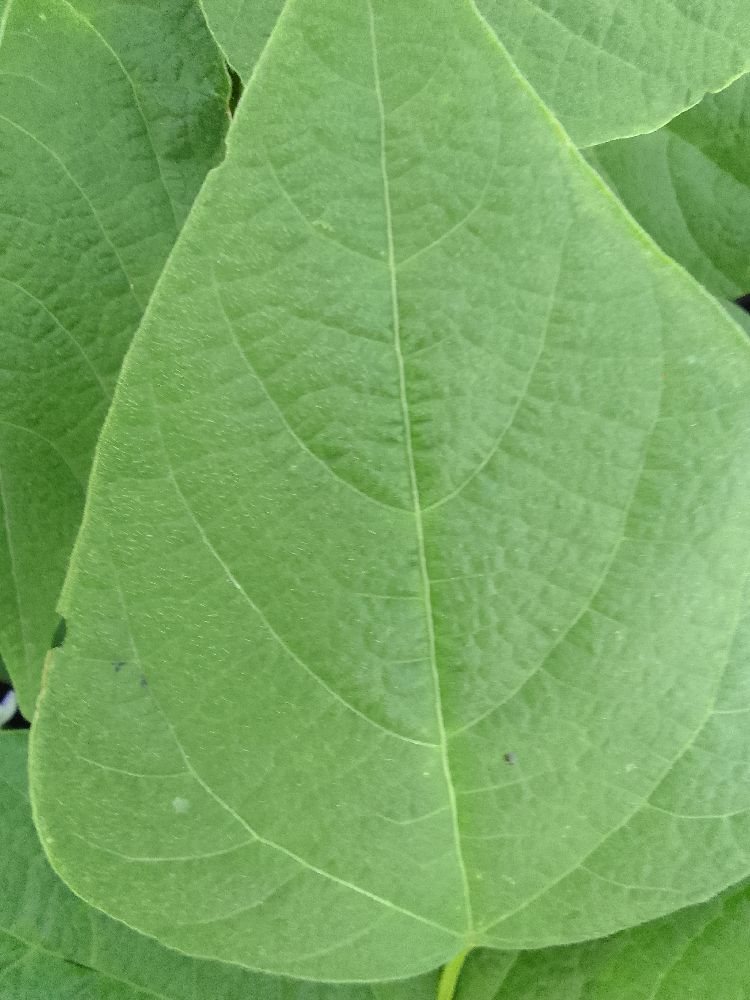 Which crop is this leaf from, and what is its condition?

common bean, healthy
